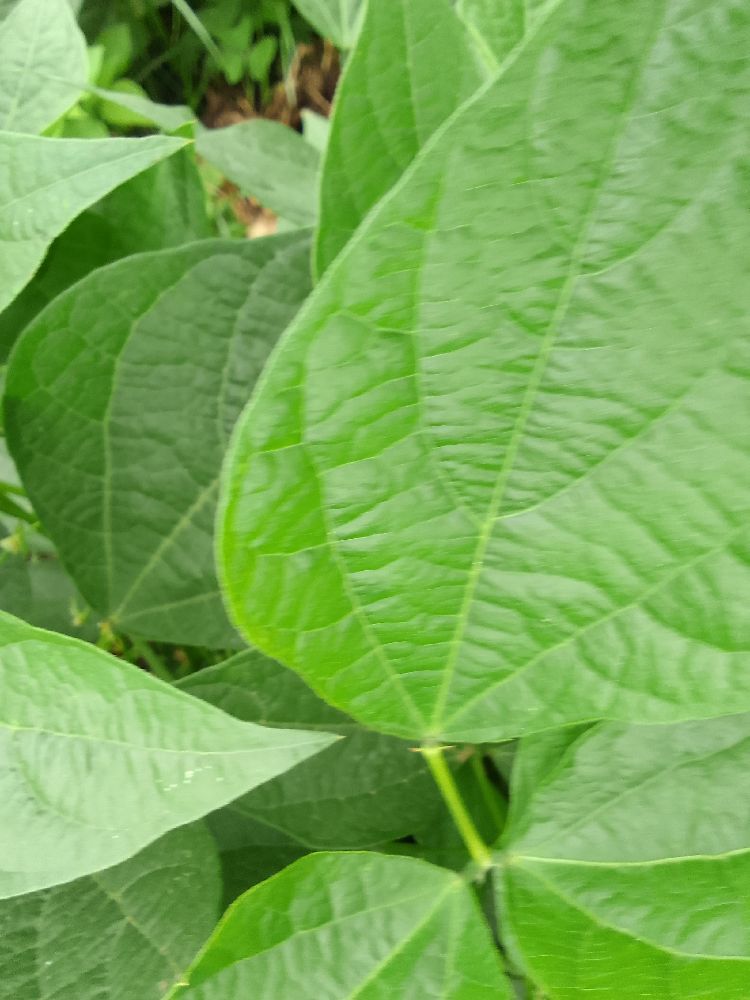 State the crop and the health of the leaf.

common bean, healthy
